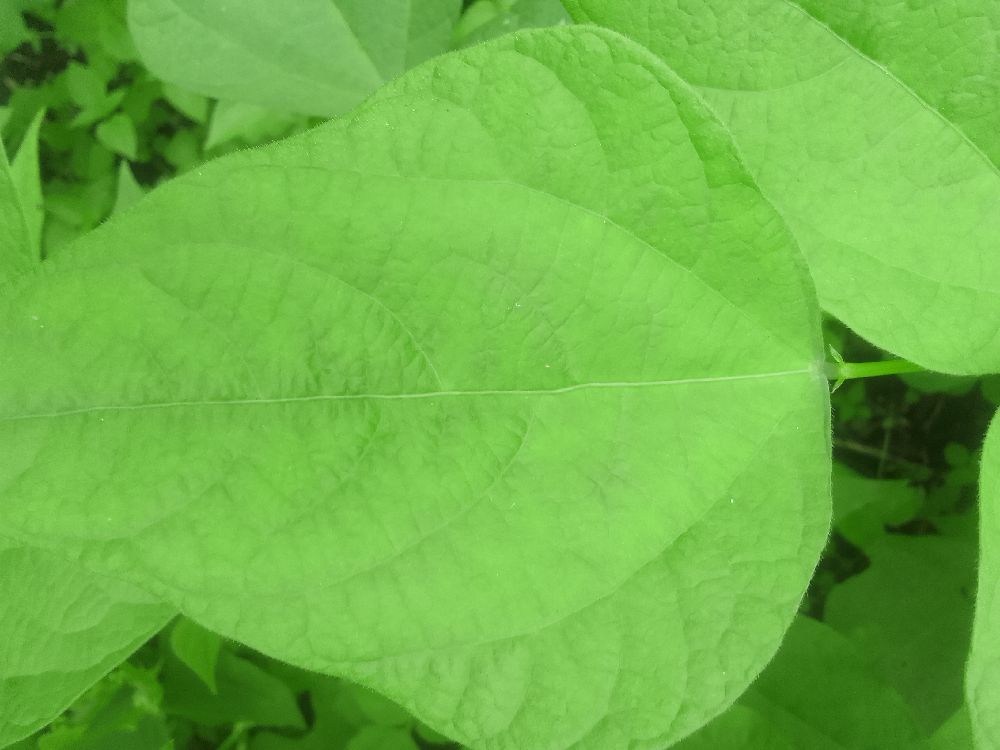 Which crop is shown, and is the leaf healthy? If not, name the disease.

common bean, healthy
